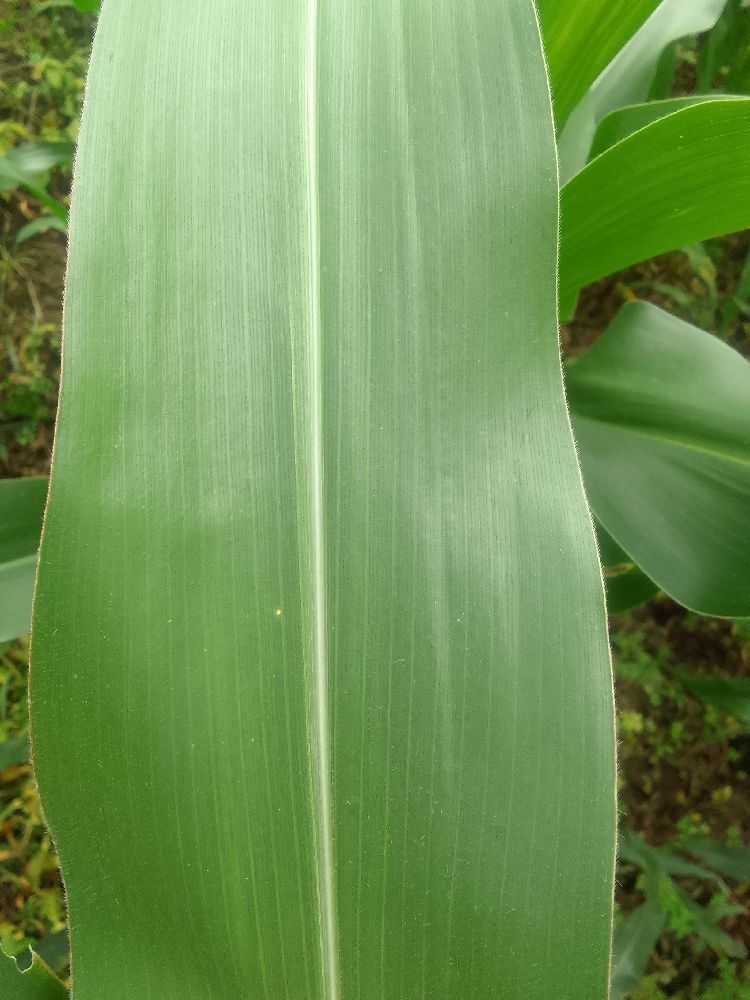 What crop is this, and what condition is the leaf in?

maize, healthy
